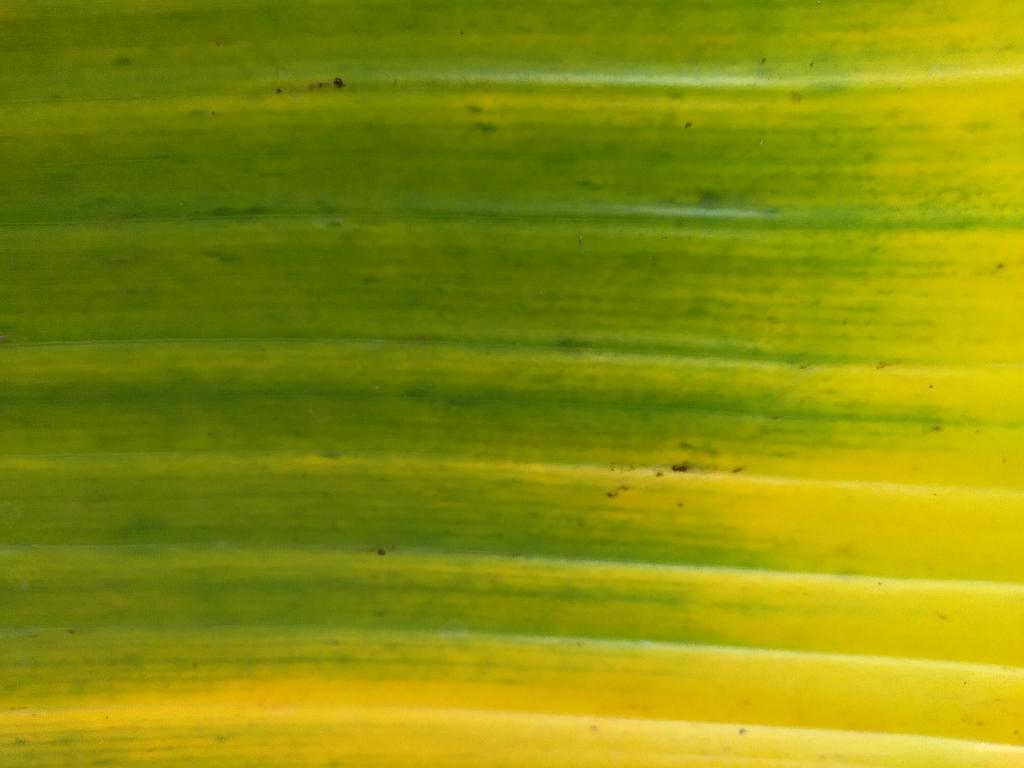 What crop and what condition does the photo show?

banana, fusarium wilt race 1
